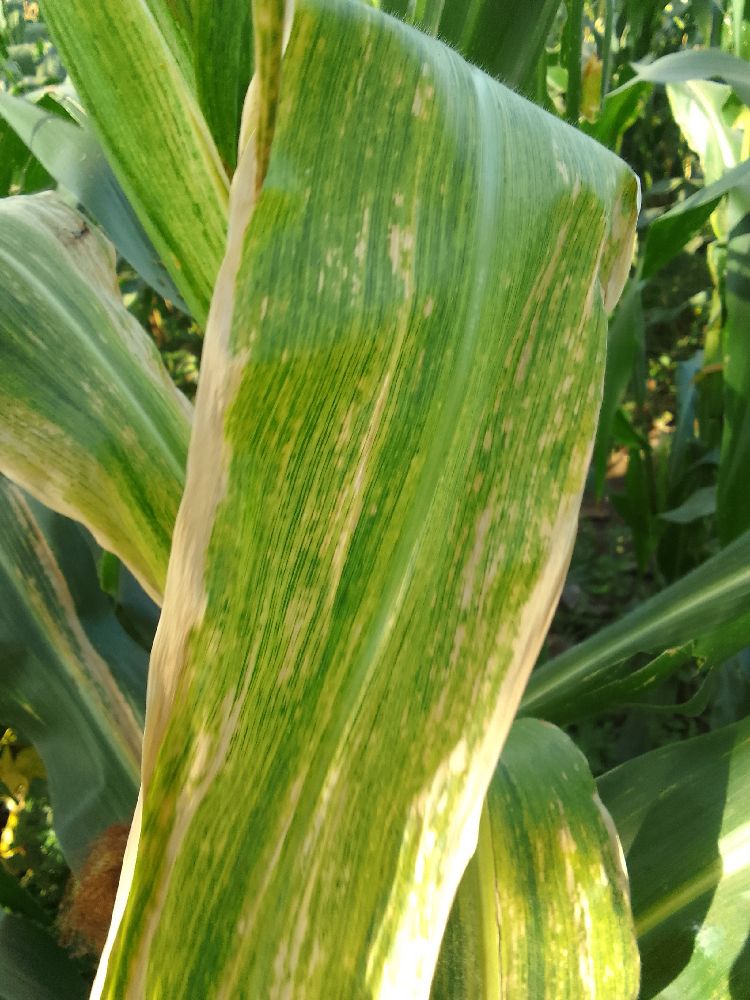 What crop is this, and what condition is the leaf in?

maize, maize lethal necrosis
